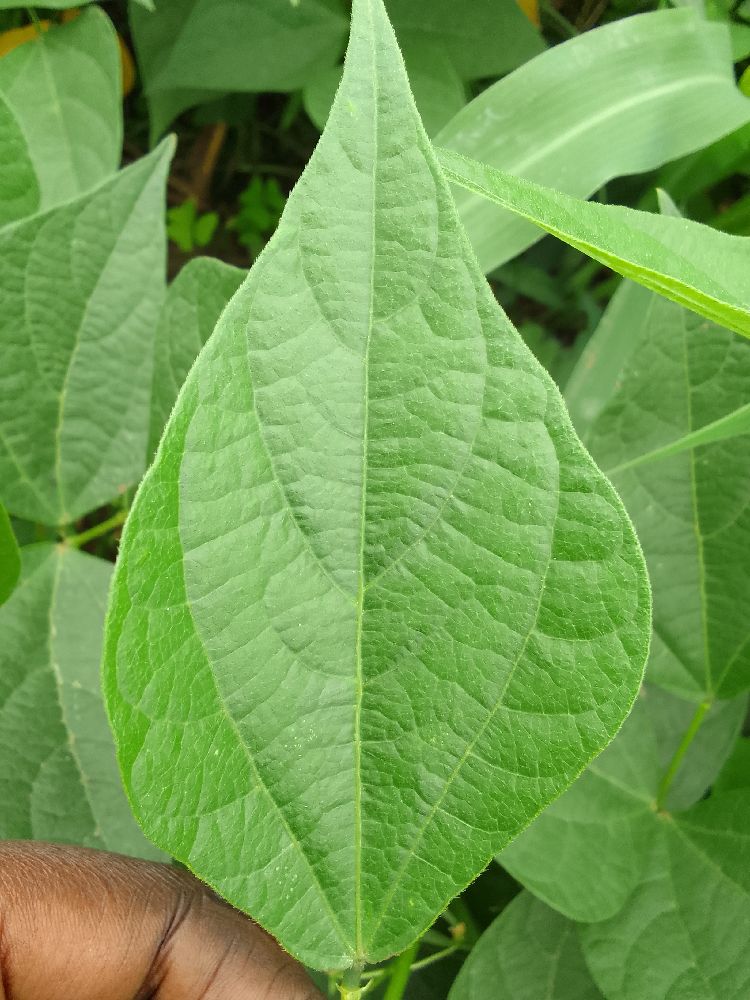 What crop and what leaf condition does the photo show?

common bean, healthy
